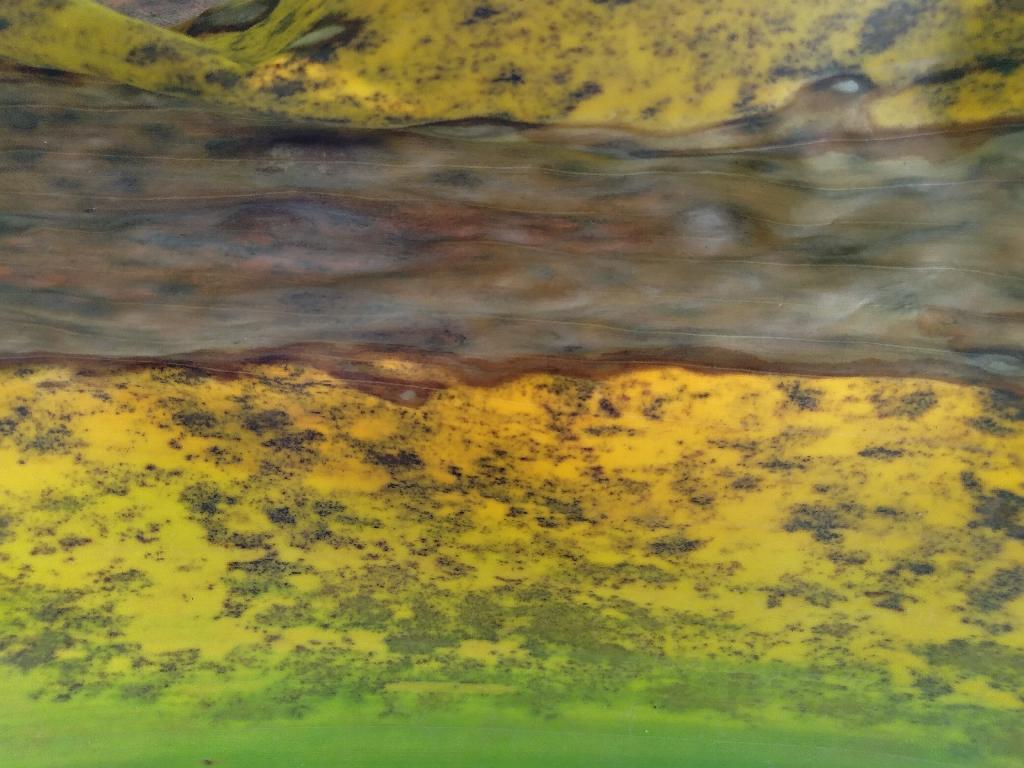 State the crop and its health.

banana, black sigatoka
